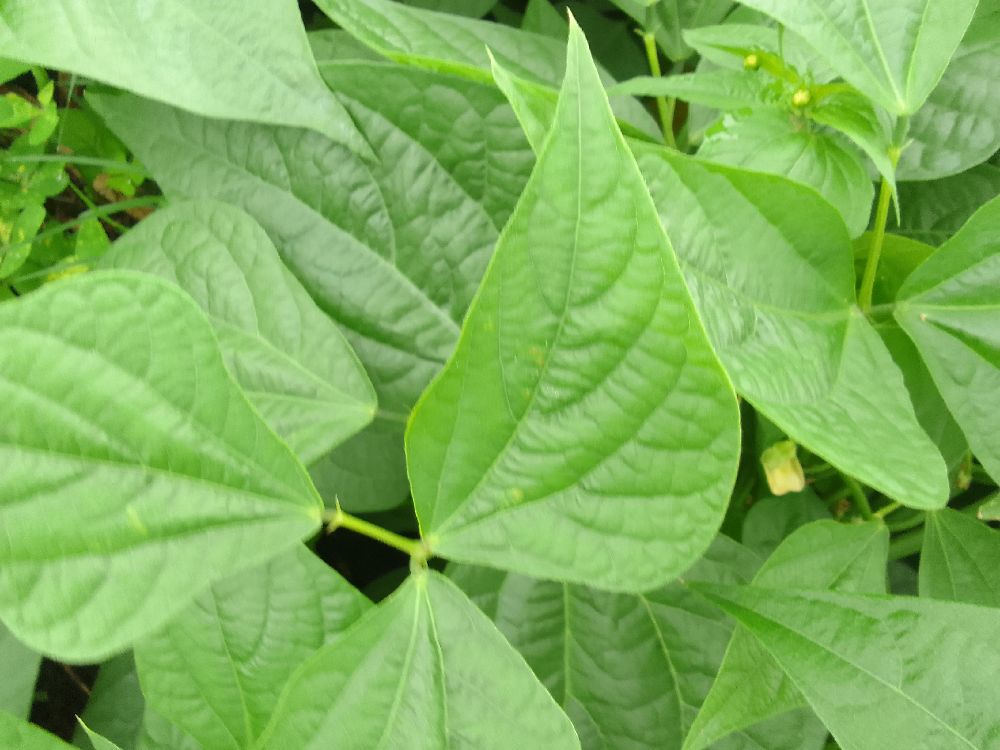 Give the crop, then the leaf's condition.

common bean, healthy
